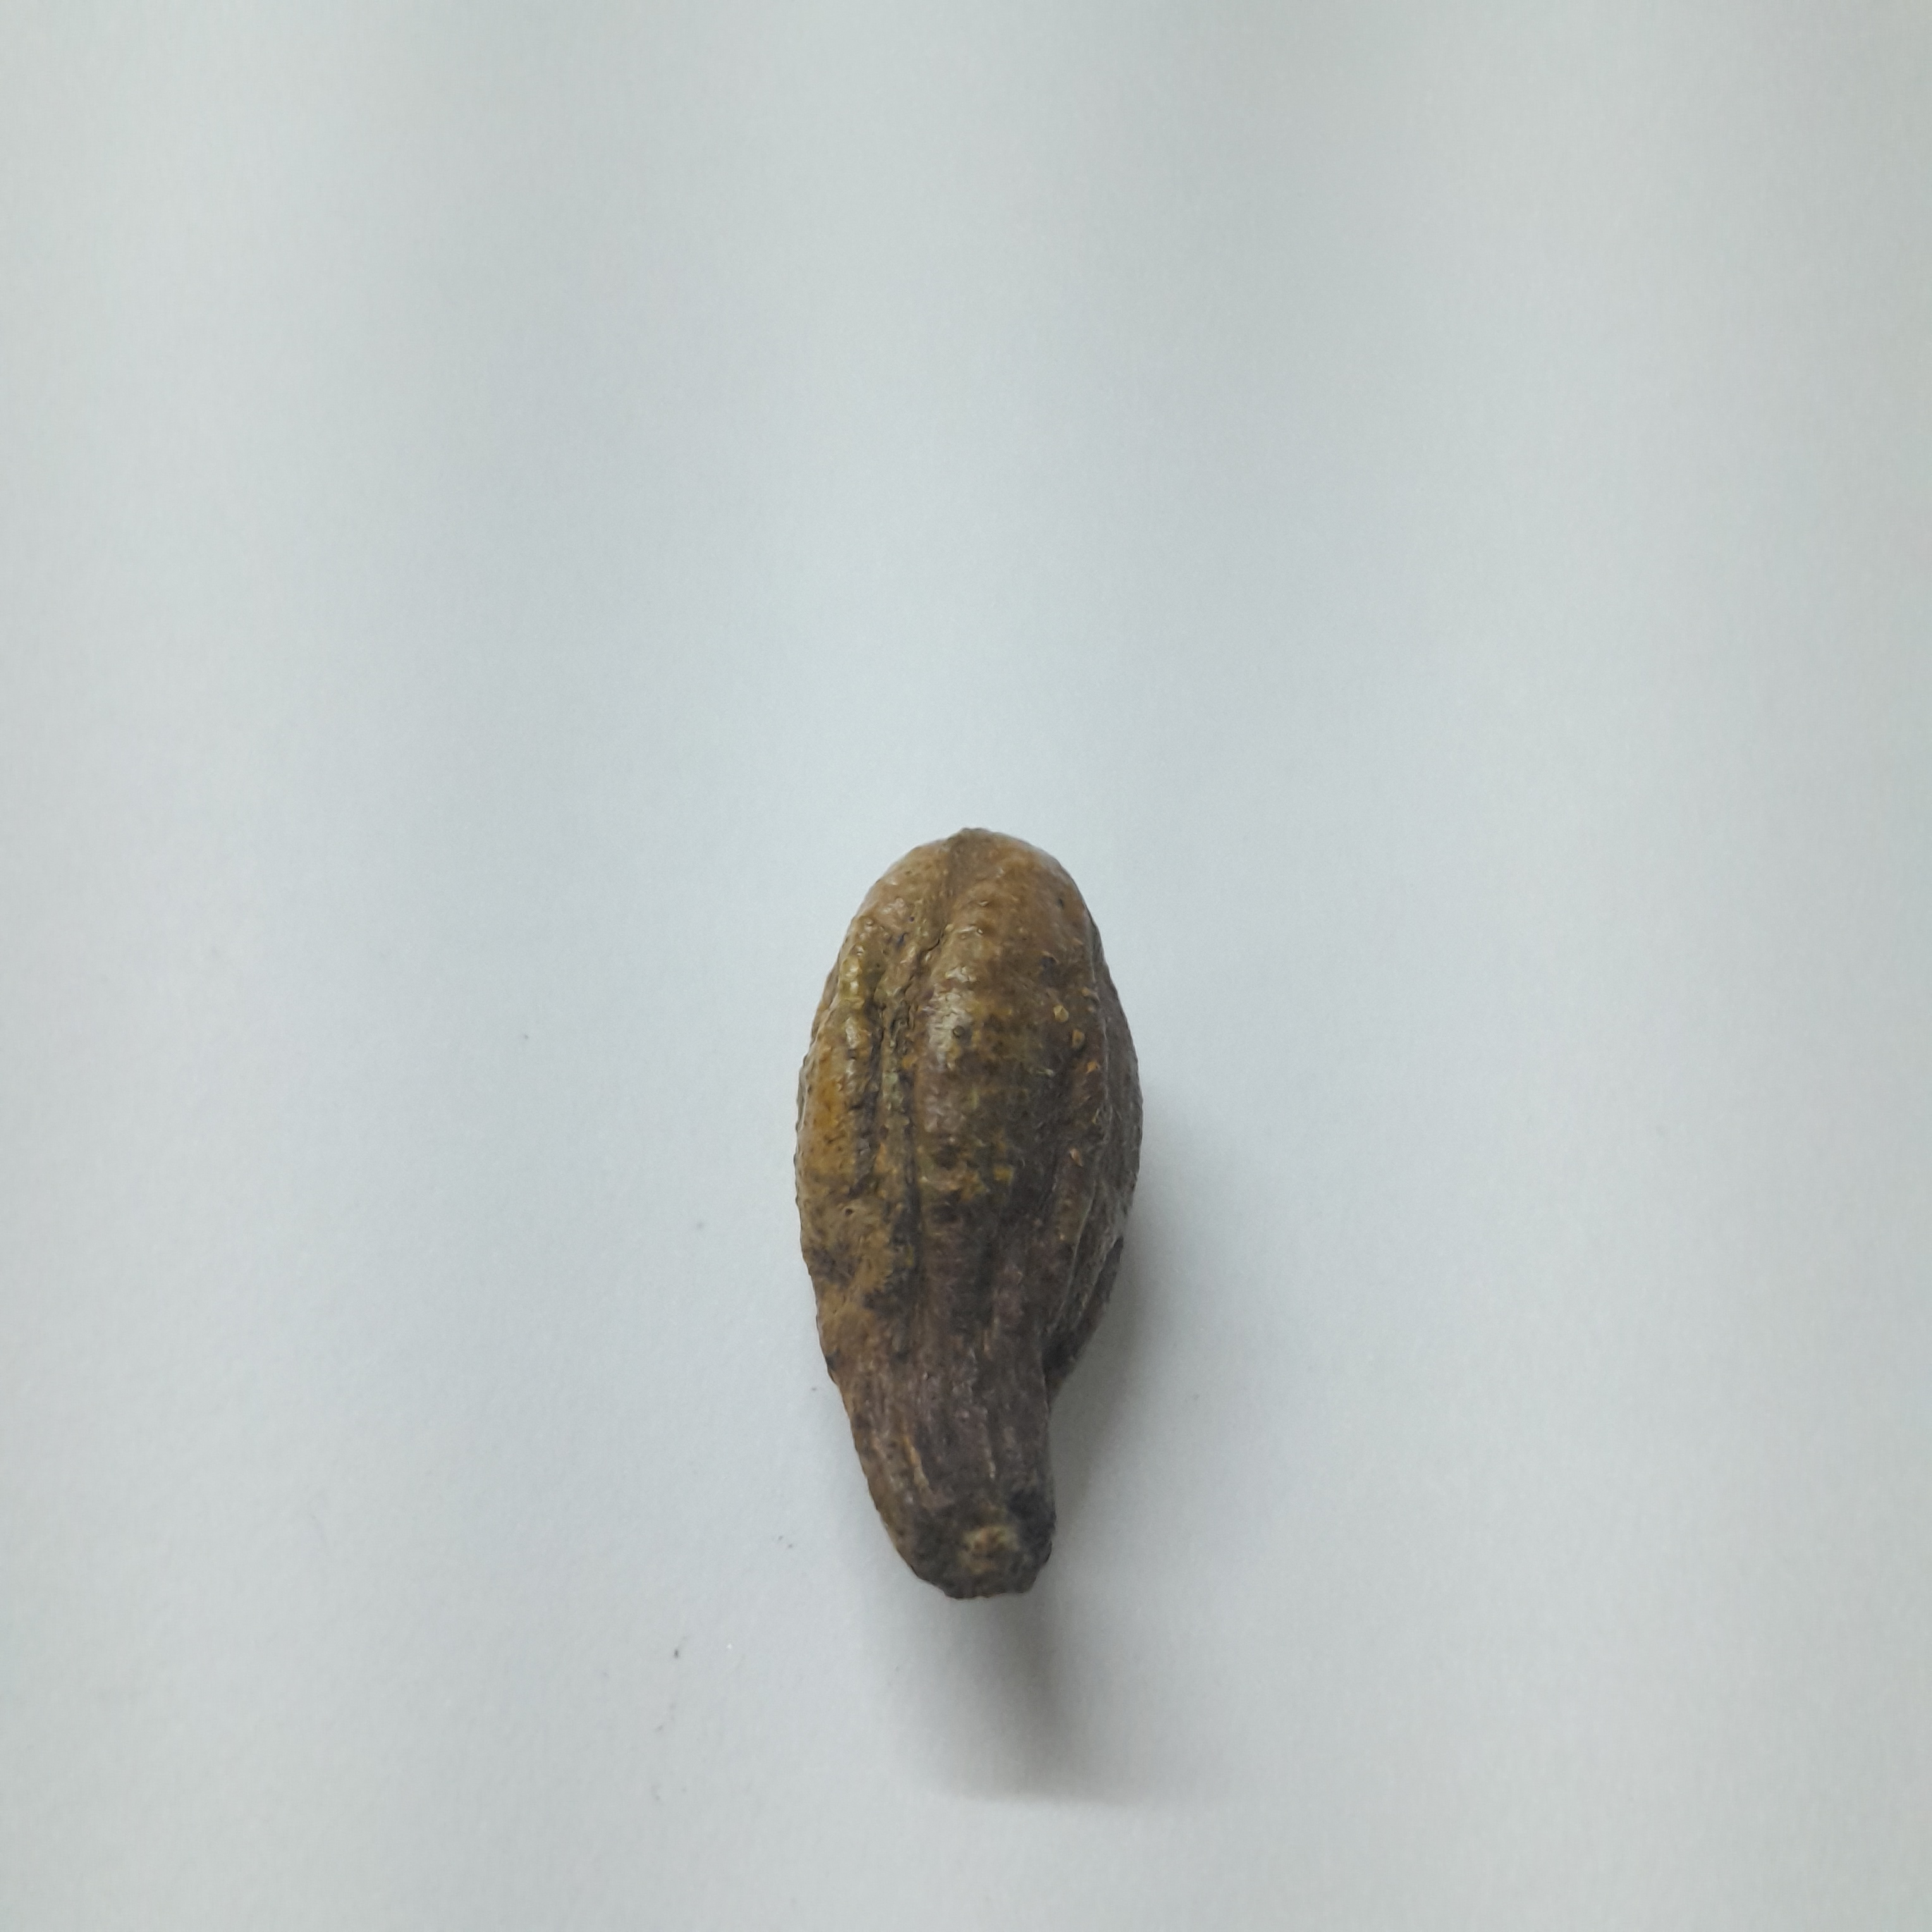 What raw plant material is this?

hirdaa
